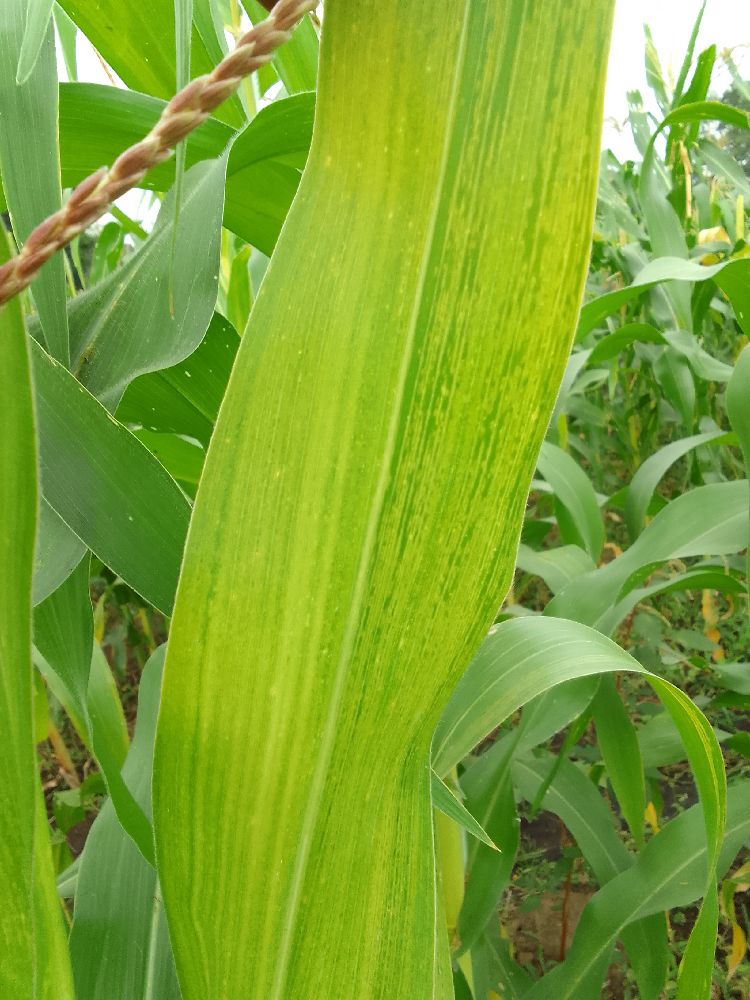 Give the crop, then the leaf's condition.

maize, maize lethal necrosis
